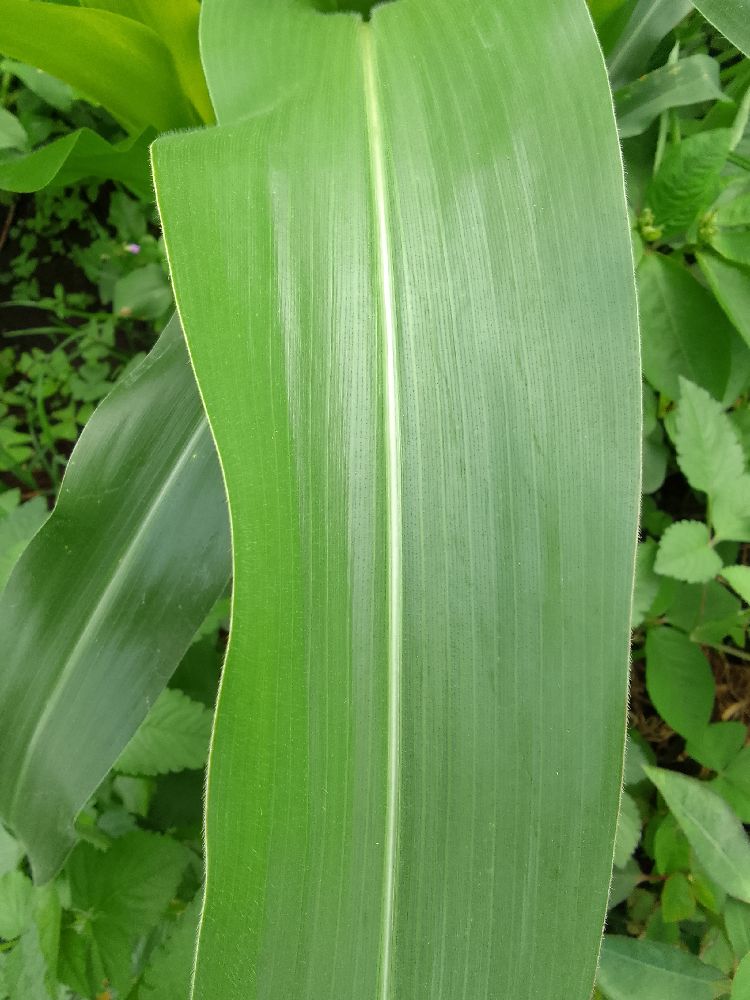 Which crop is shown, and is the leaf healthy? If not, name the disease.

maize, healthy
